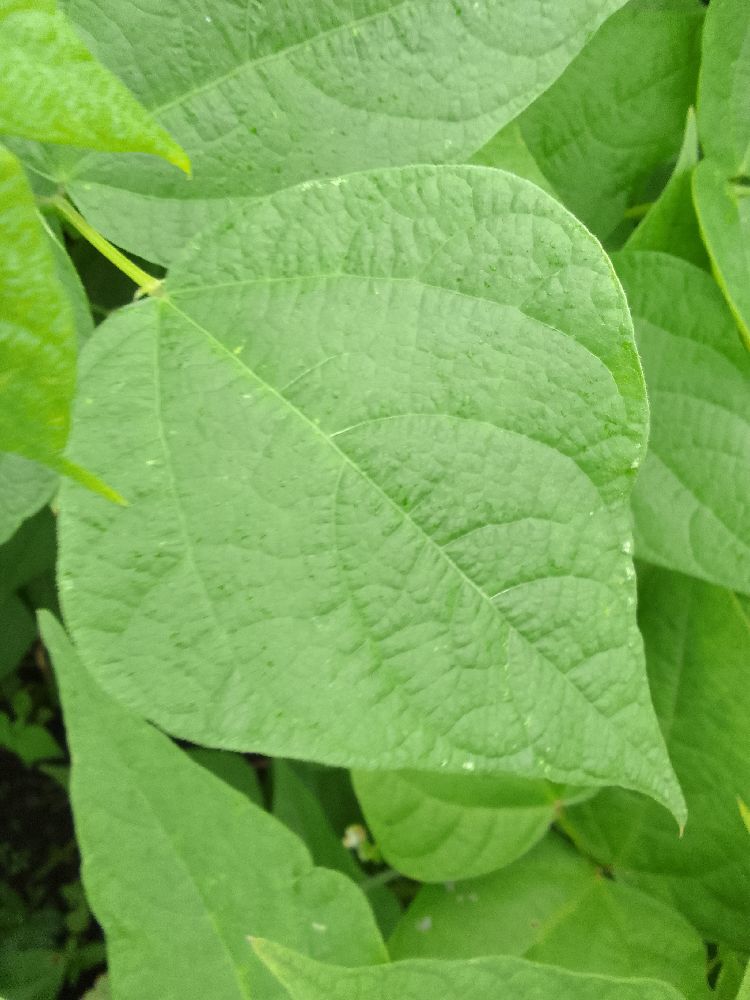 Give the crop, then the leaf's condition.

common bean, healthy
